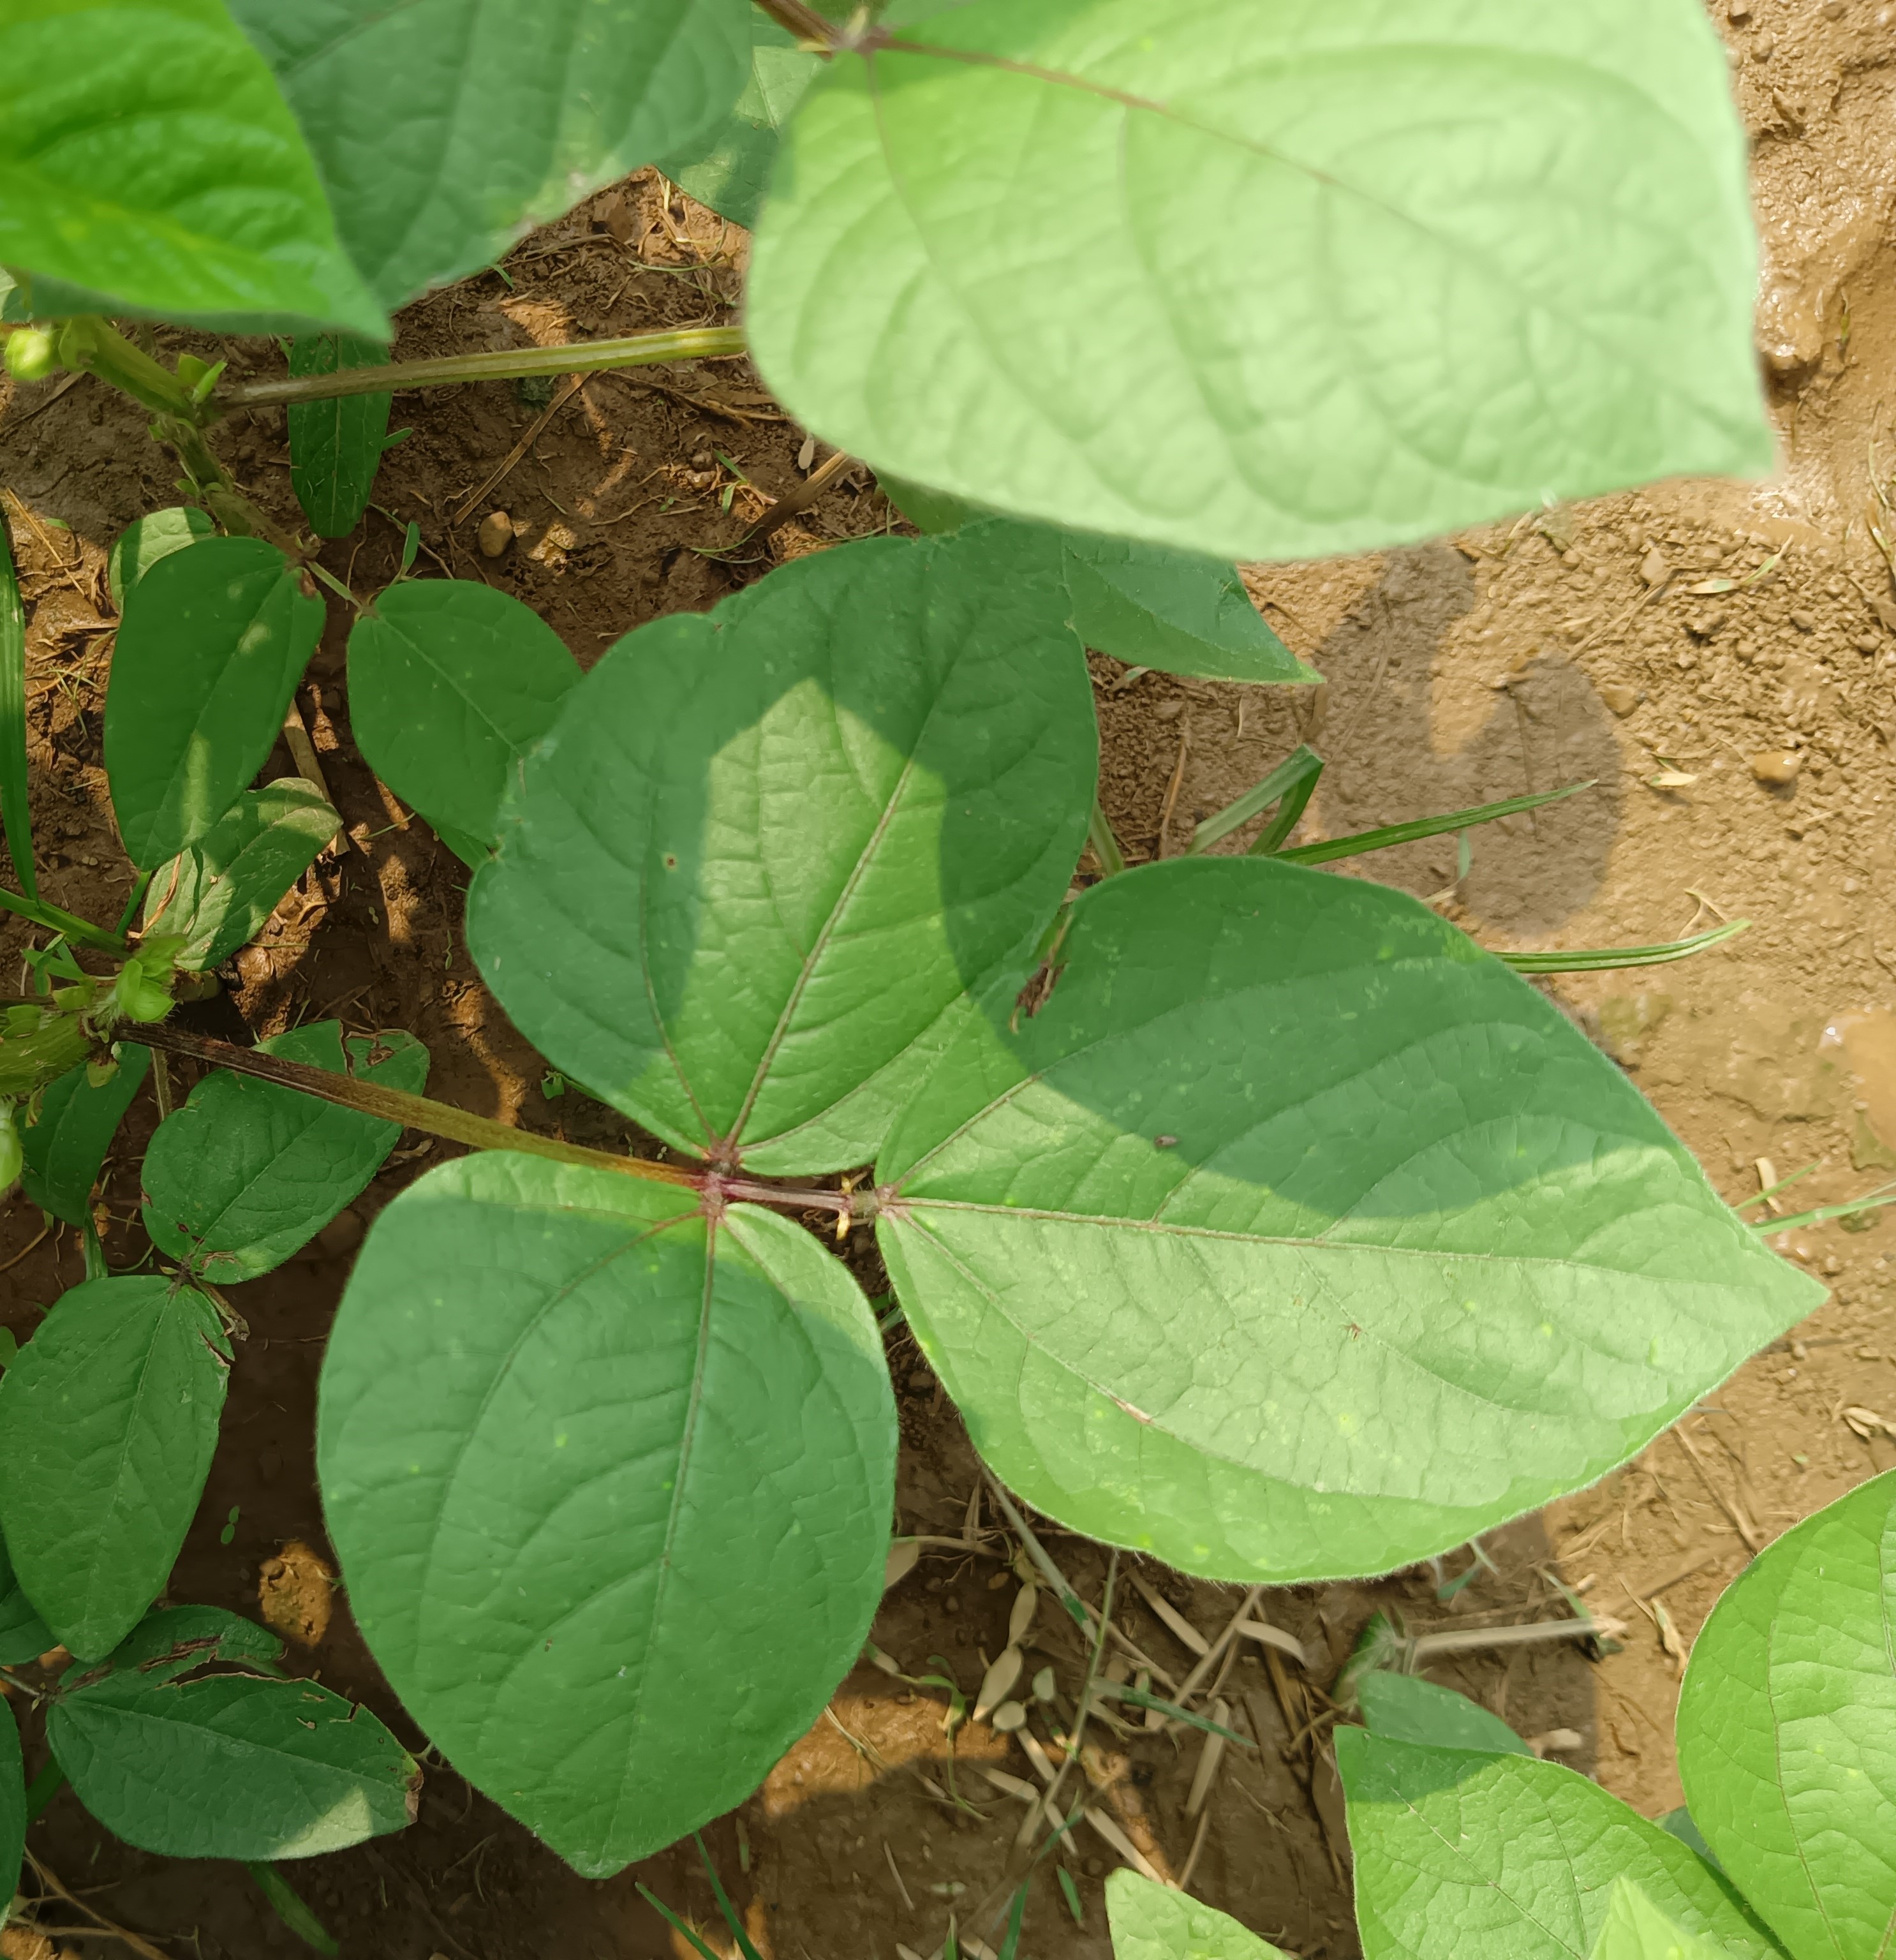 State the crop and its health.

mungbean, healthy
